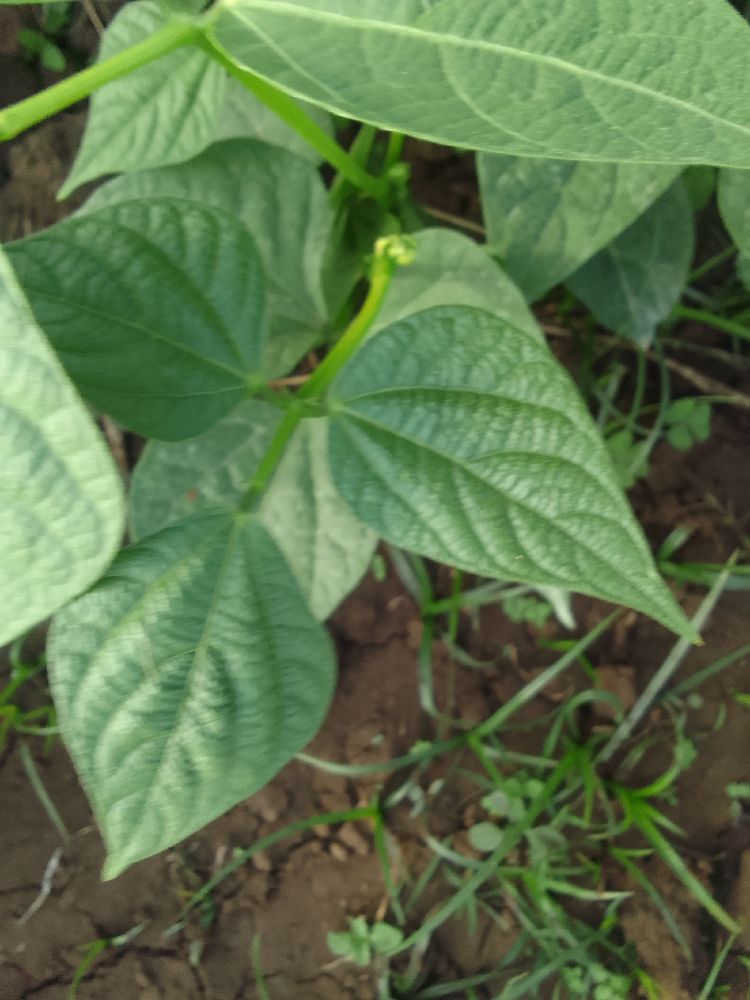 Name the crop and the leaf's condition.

common bean, healthy
